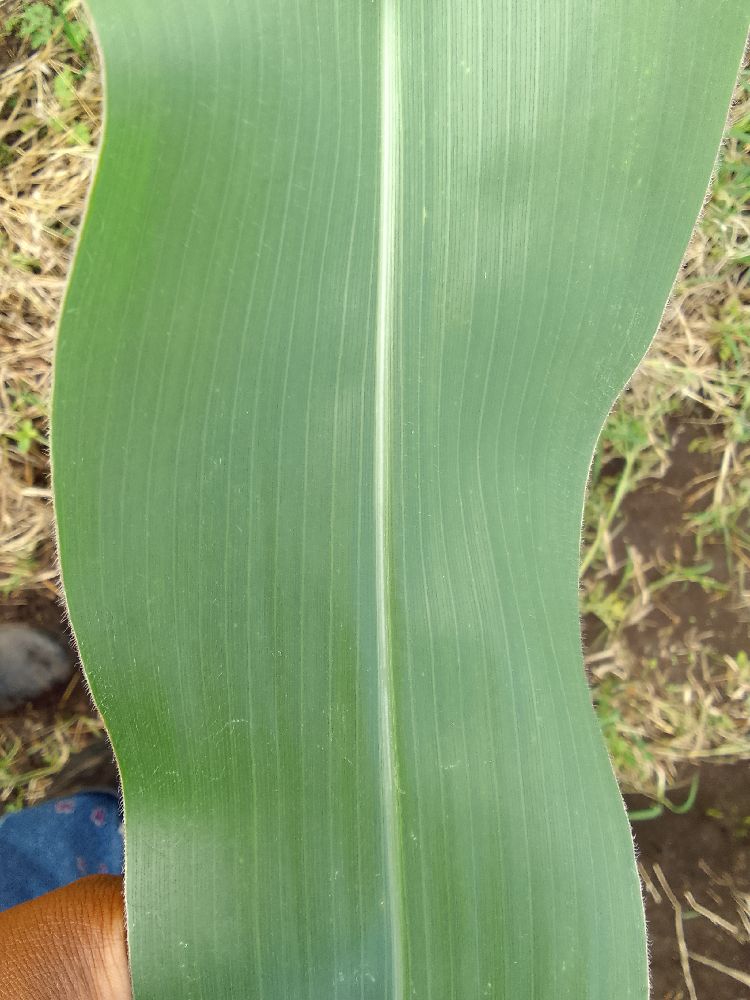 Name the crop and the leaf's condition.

maize, healthy
